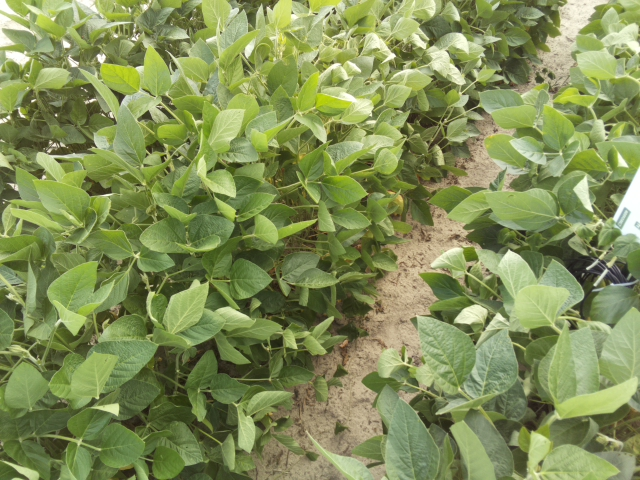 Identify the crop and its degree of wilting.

soybean, leaves with no wilting
